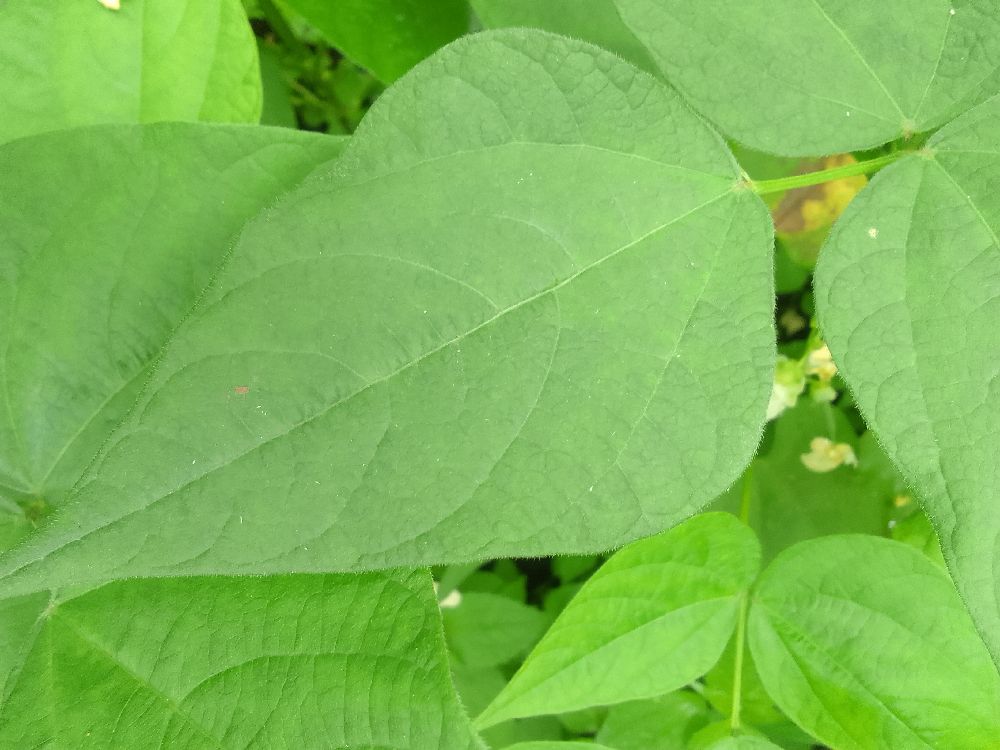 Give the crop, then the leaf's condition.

common bean, healthy
